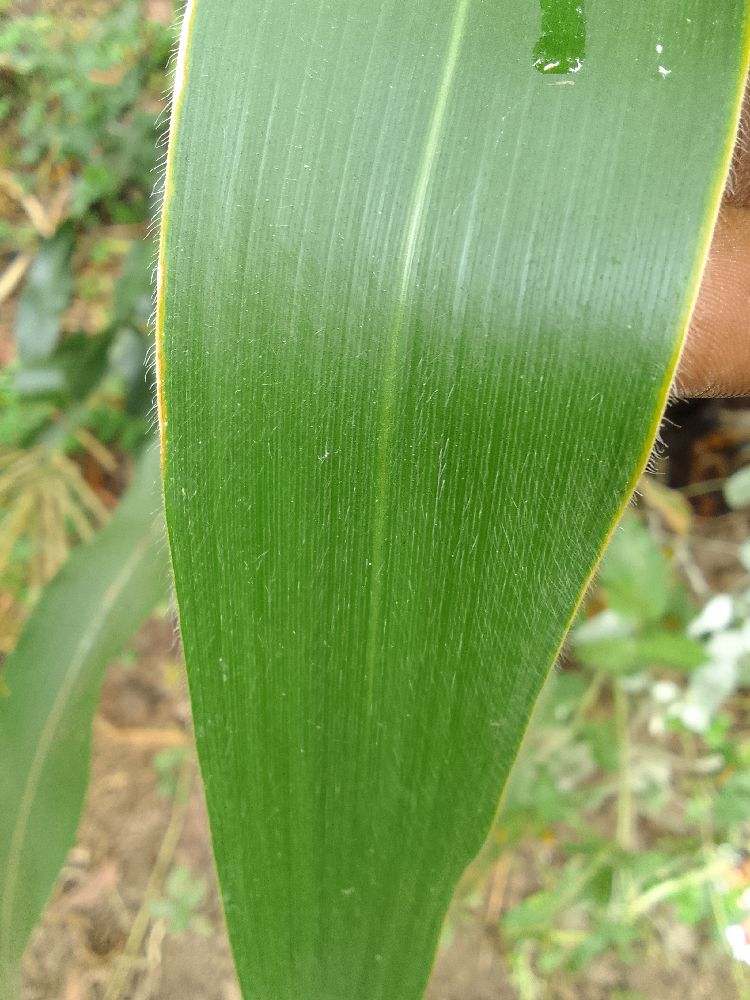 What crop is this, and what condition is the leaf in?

maize, healthy
